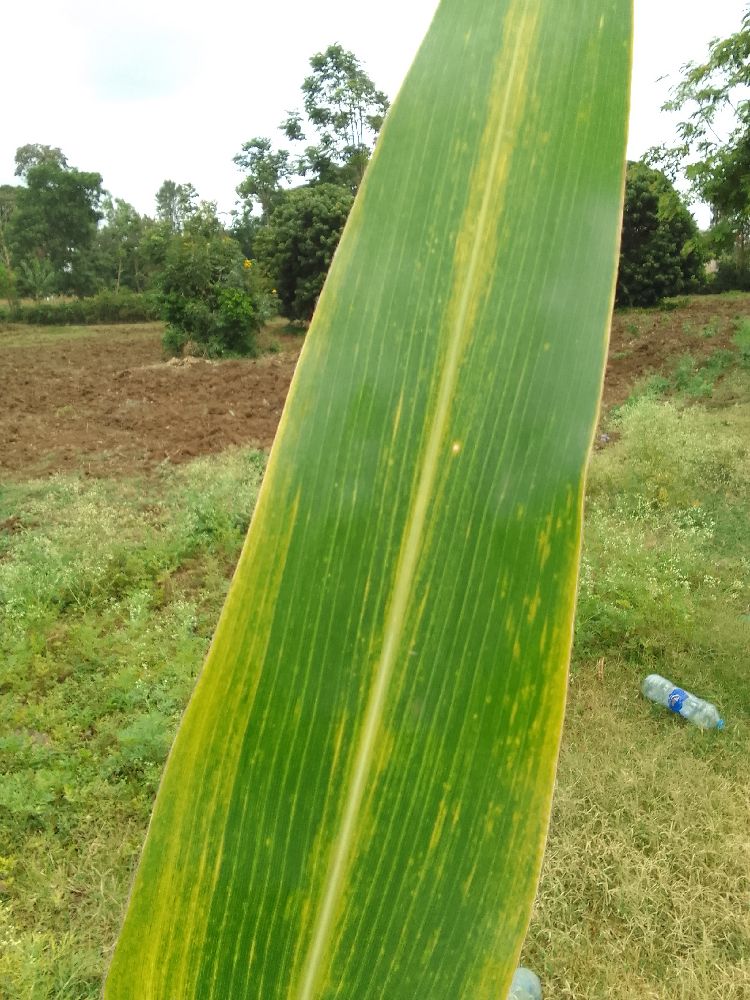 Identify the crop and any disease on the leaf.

maize, maize lethal necrosis
